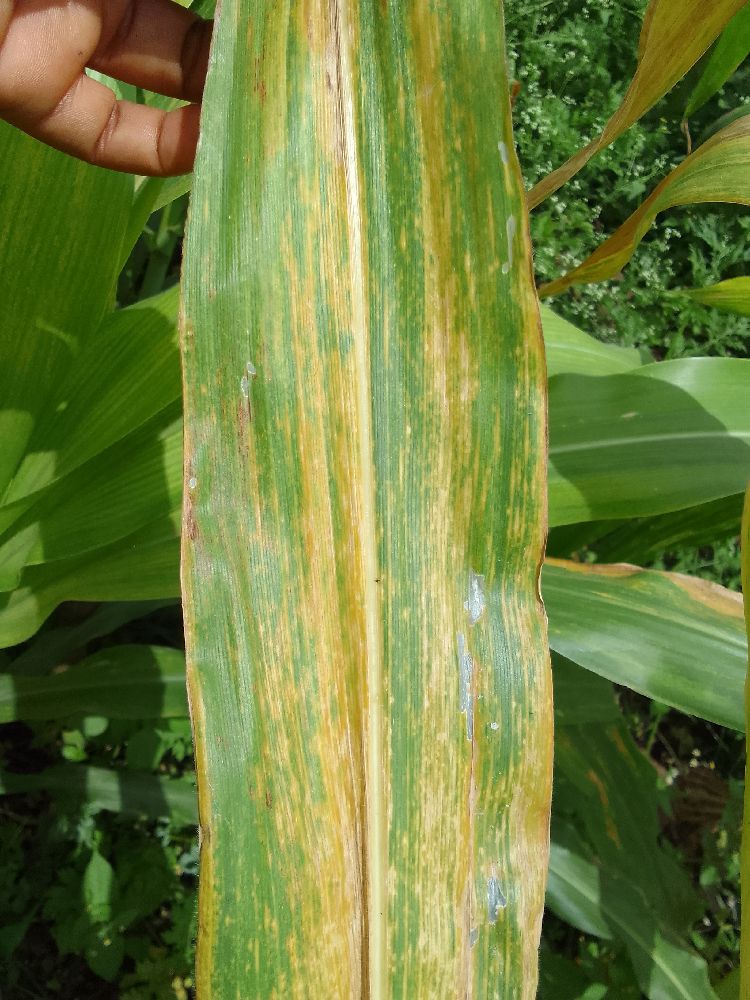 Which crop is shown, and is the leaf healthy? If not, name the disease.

maize, maize lethal necrosis
